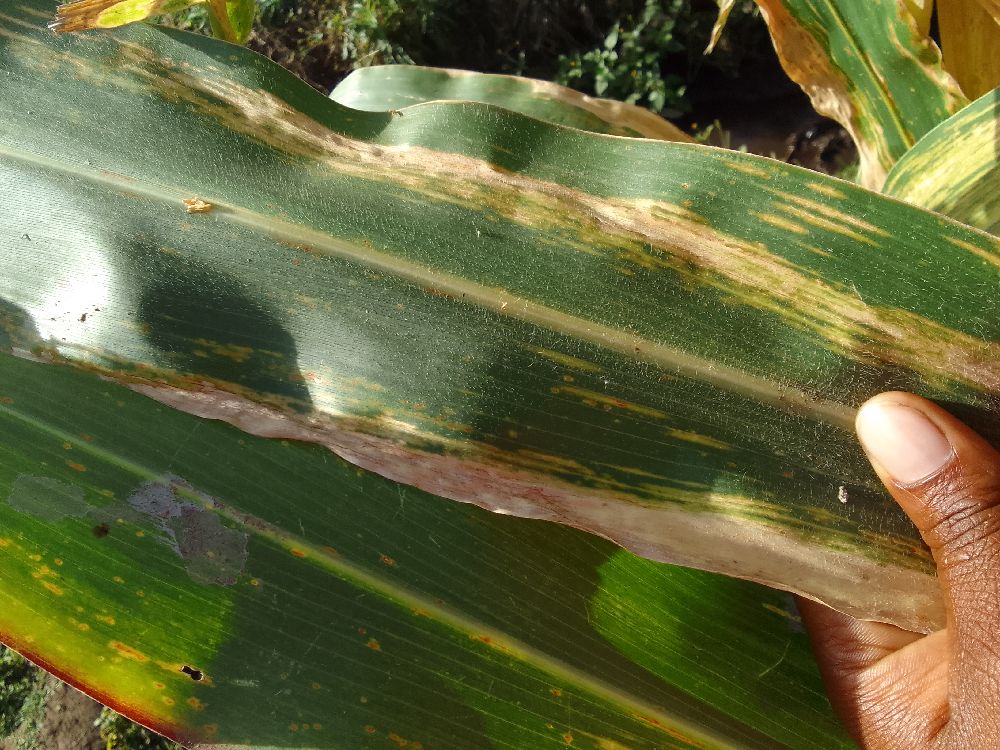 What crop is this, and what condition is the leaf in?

maize, maize lethal necrosis
